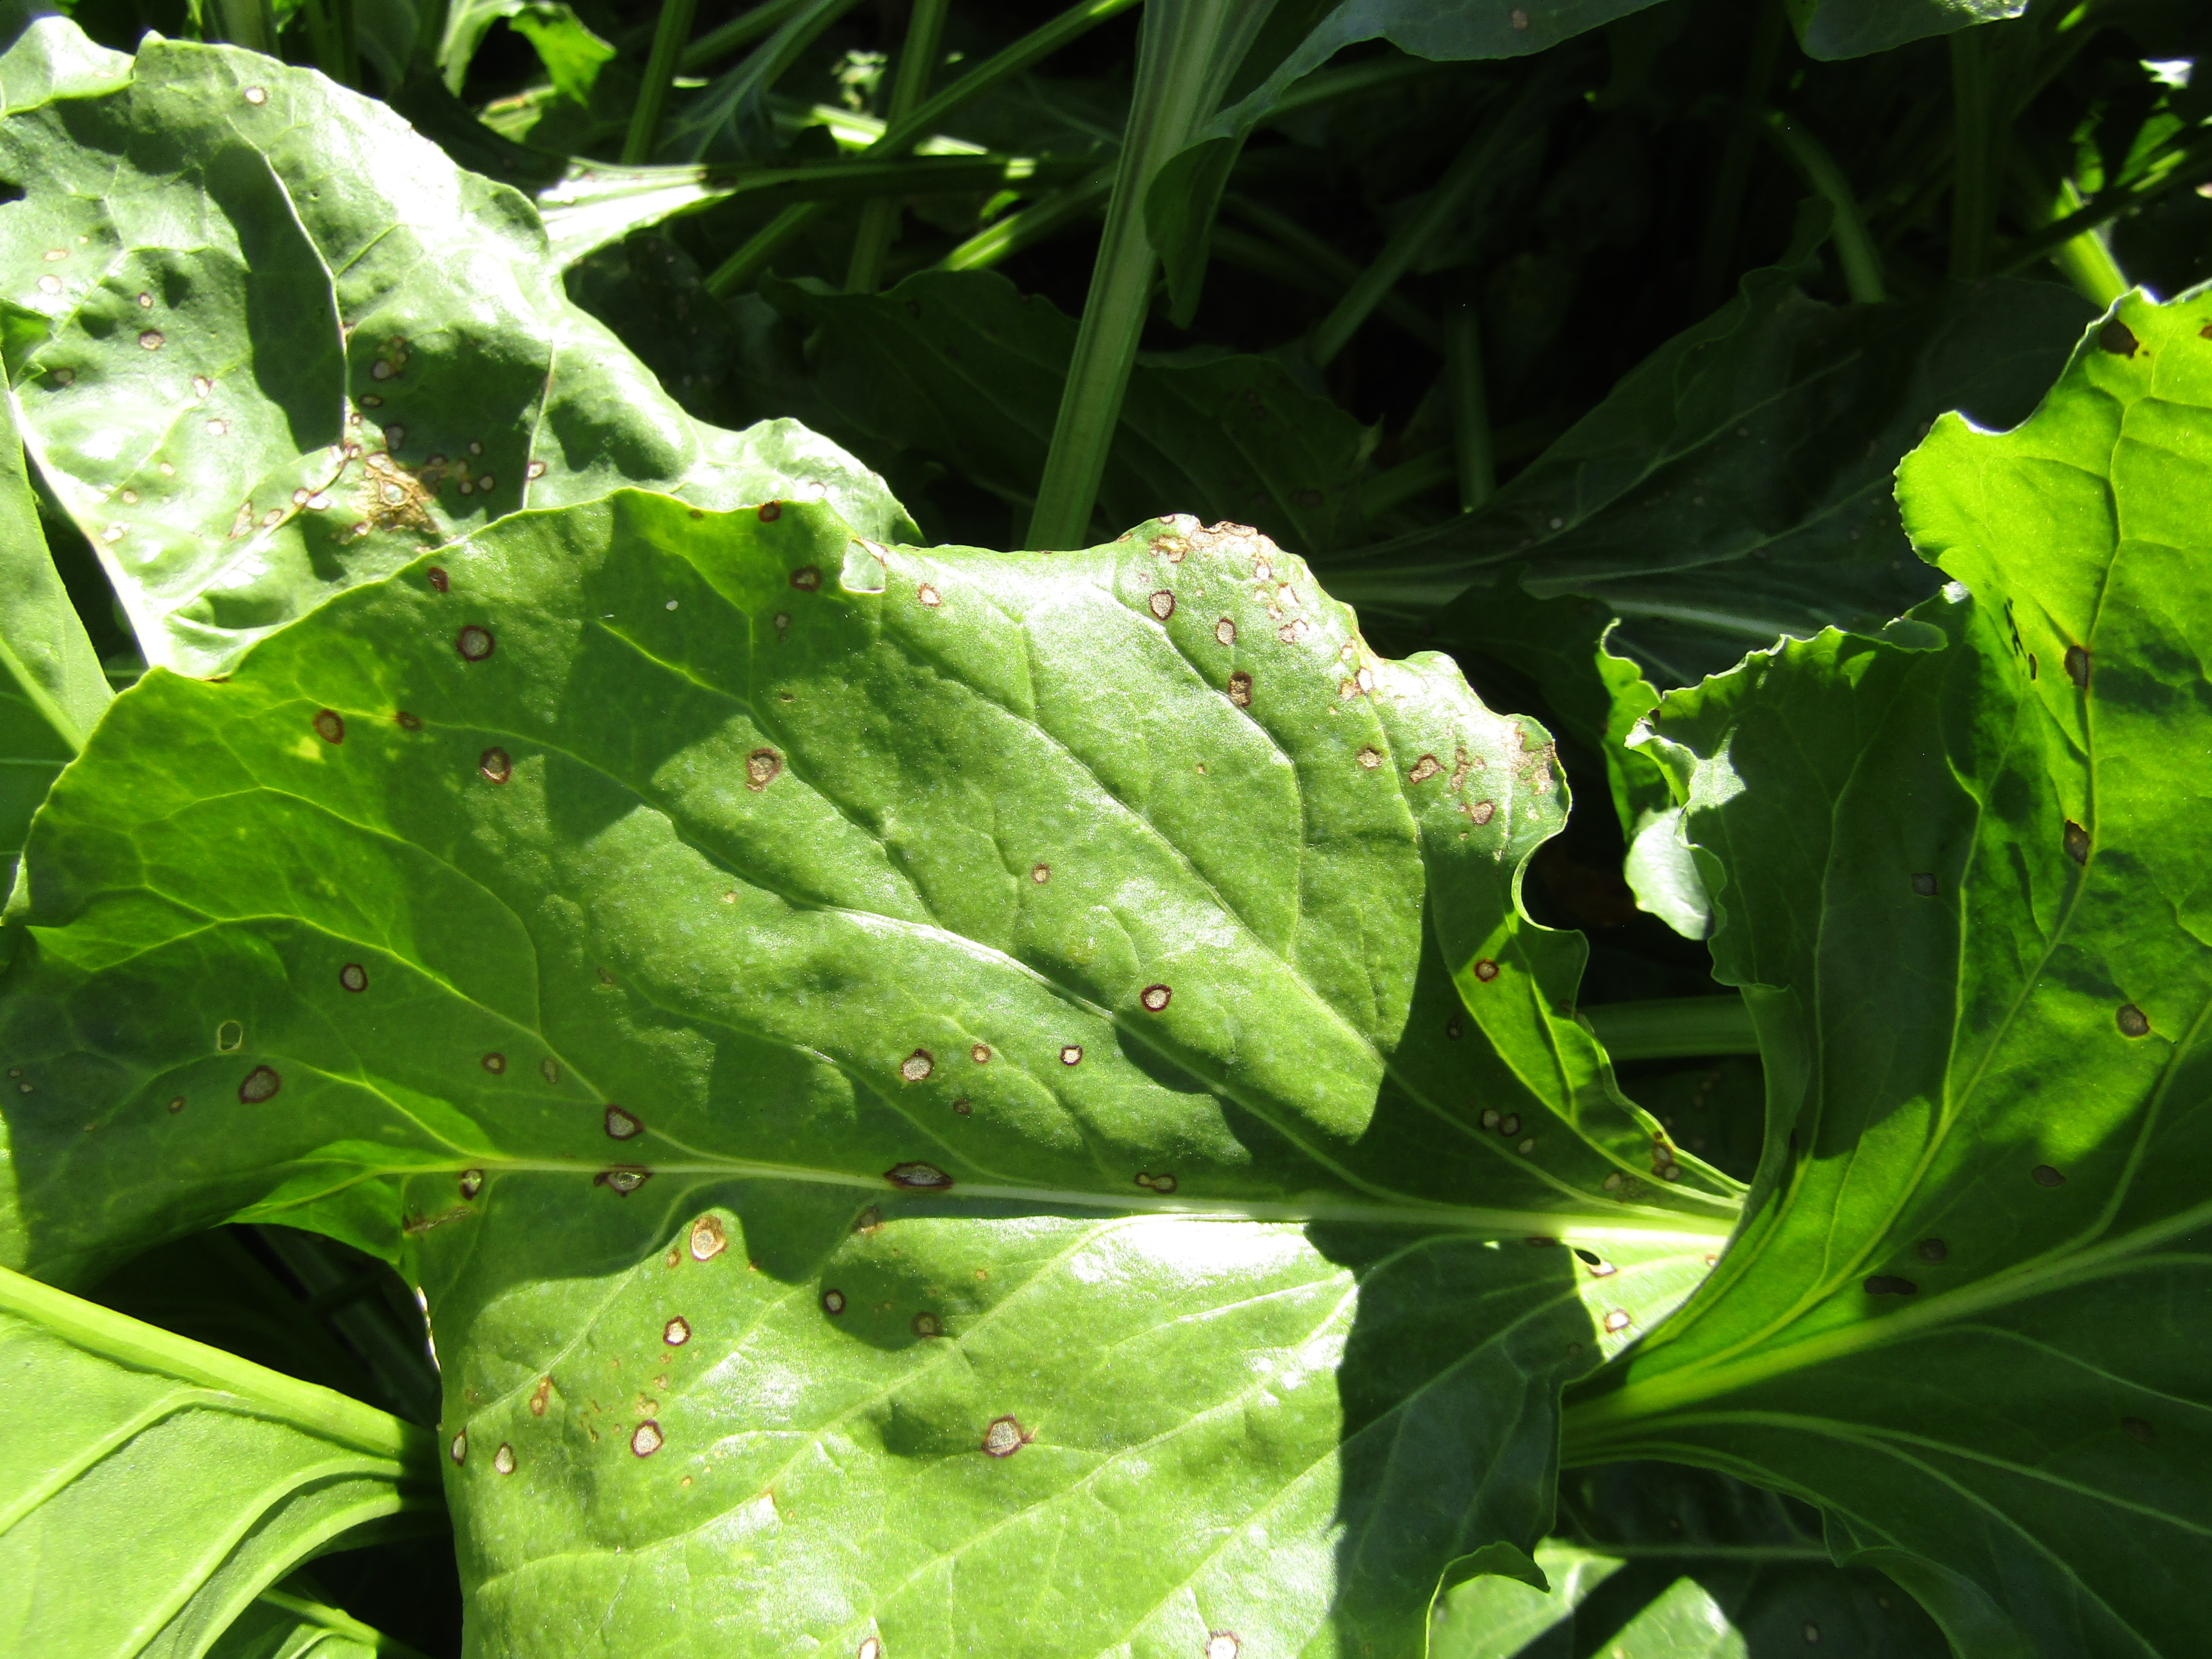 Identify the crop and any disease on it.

beet, cercospora
